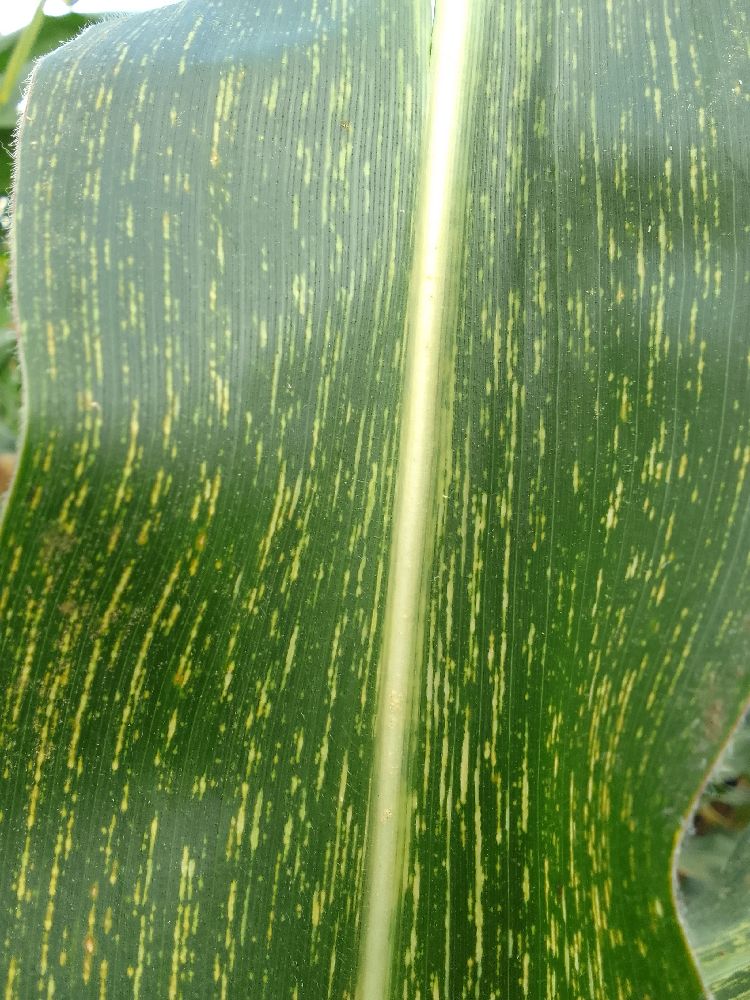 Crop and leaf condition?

maize, maize streak virus
